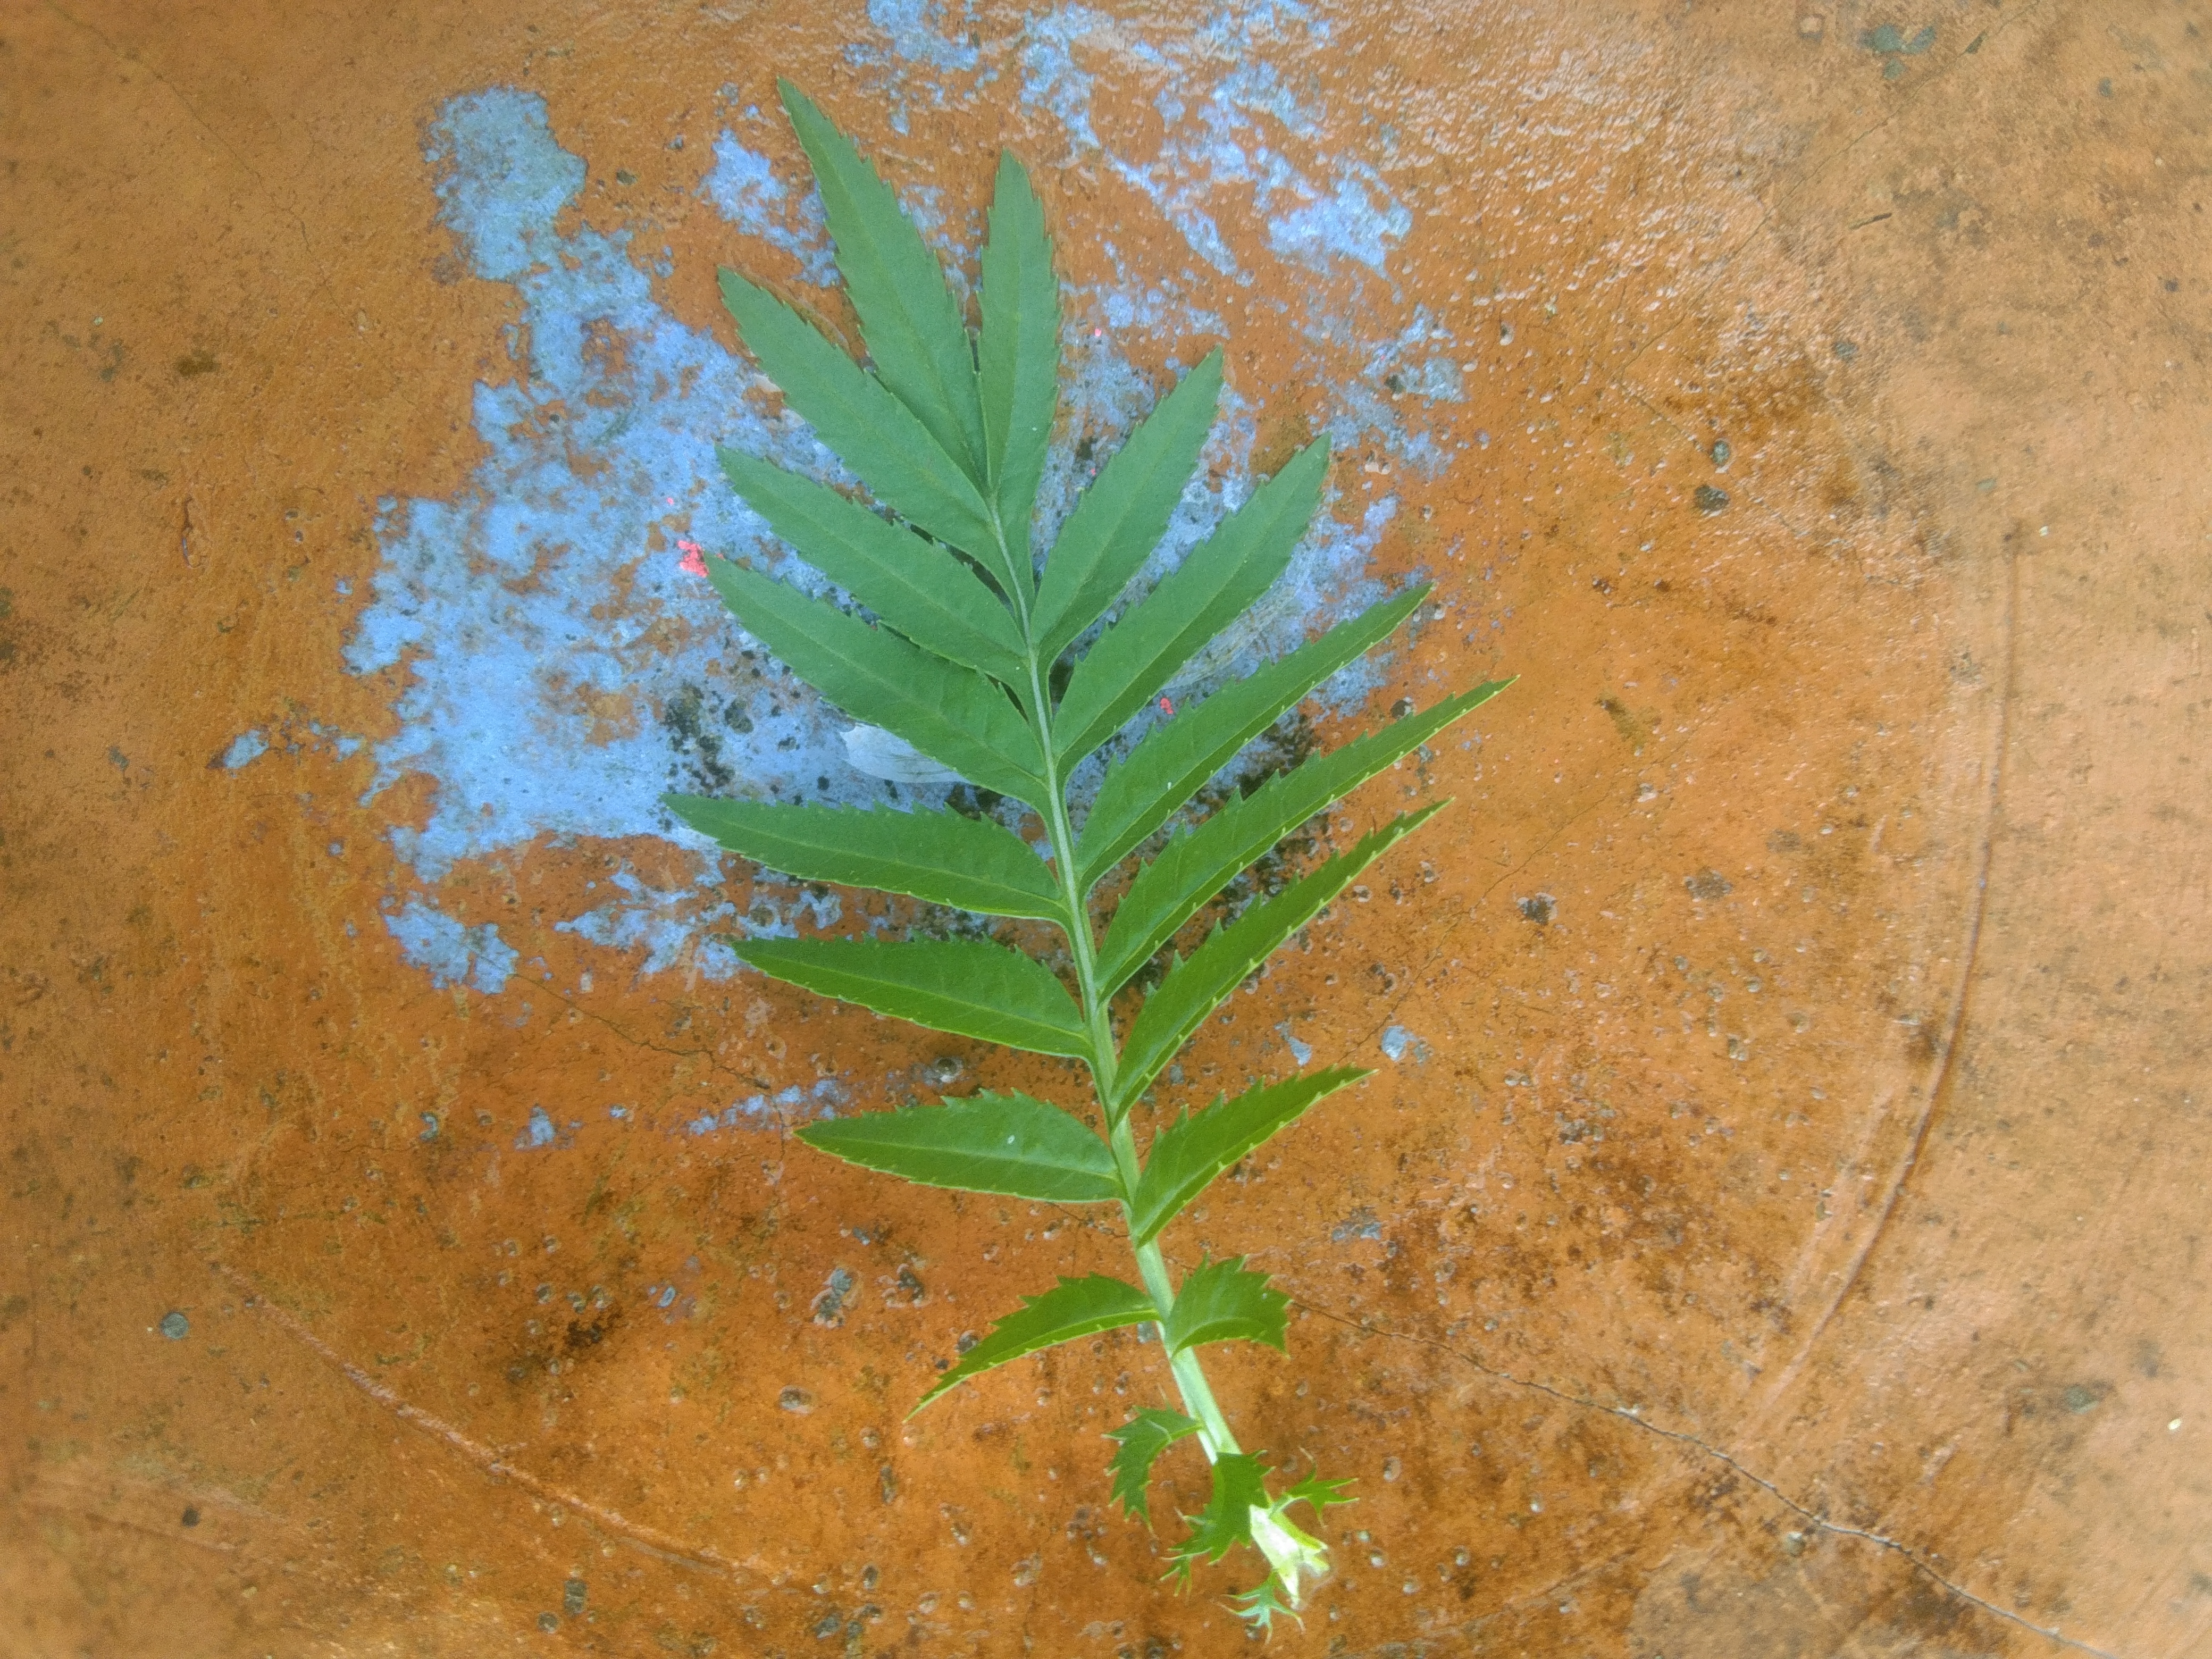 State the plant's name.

marigold
